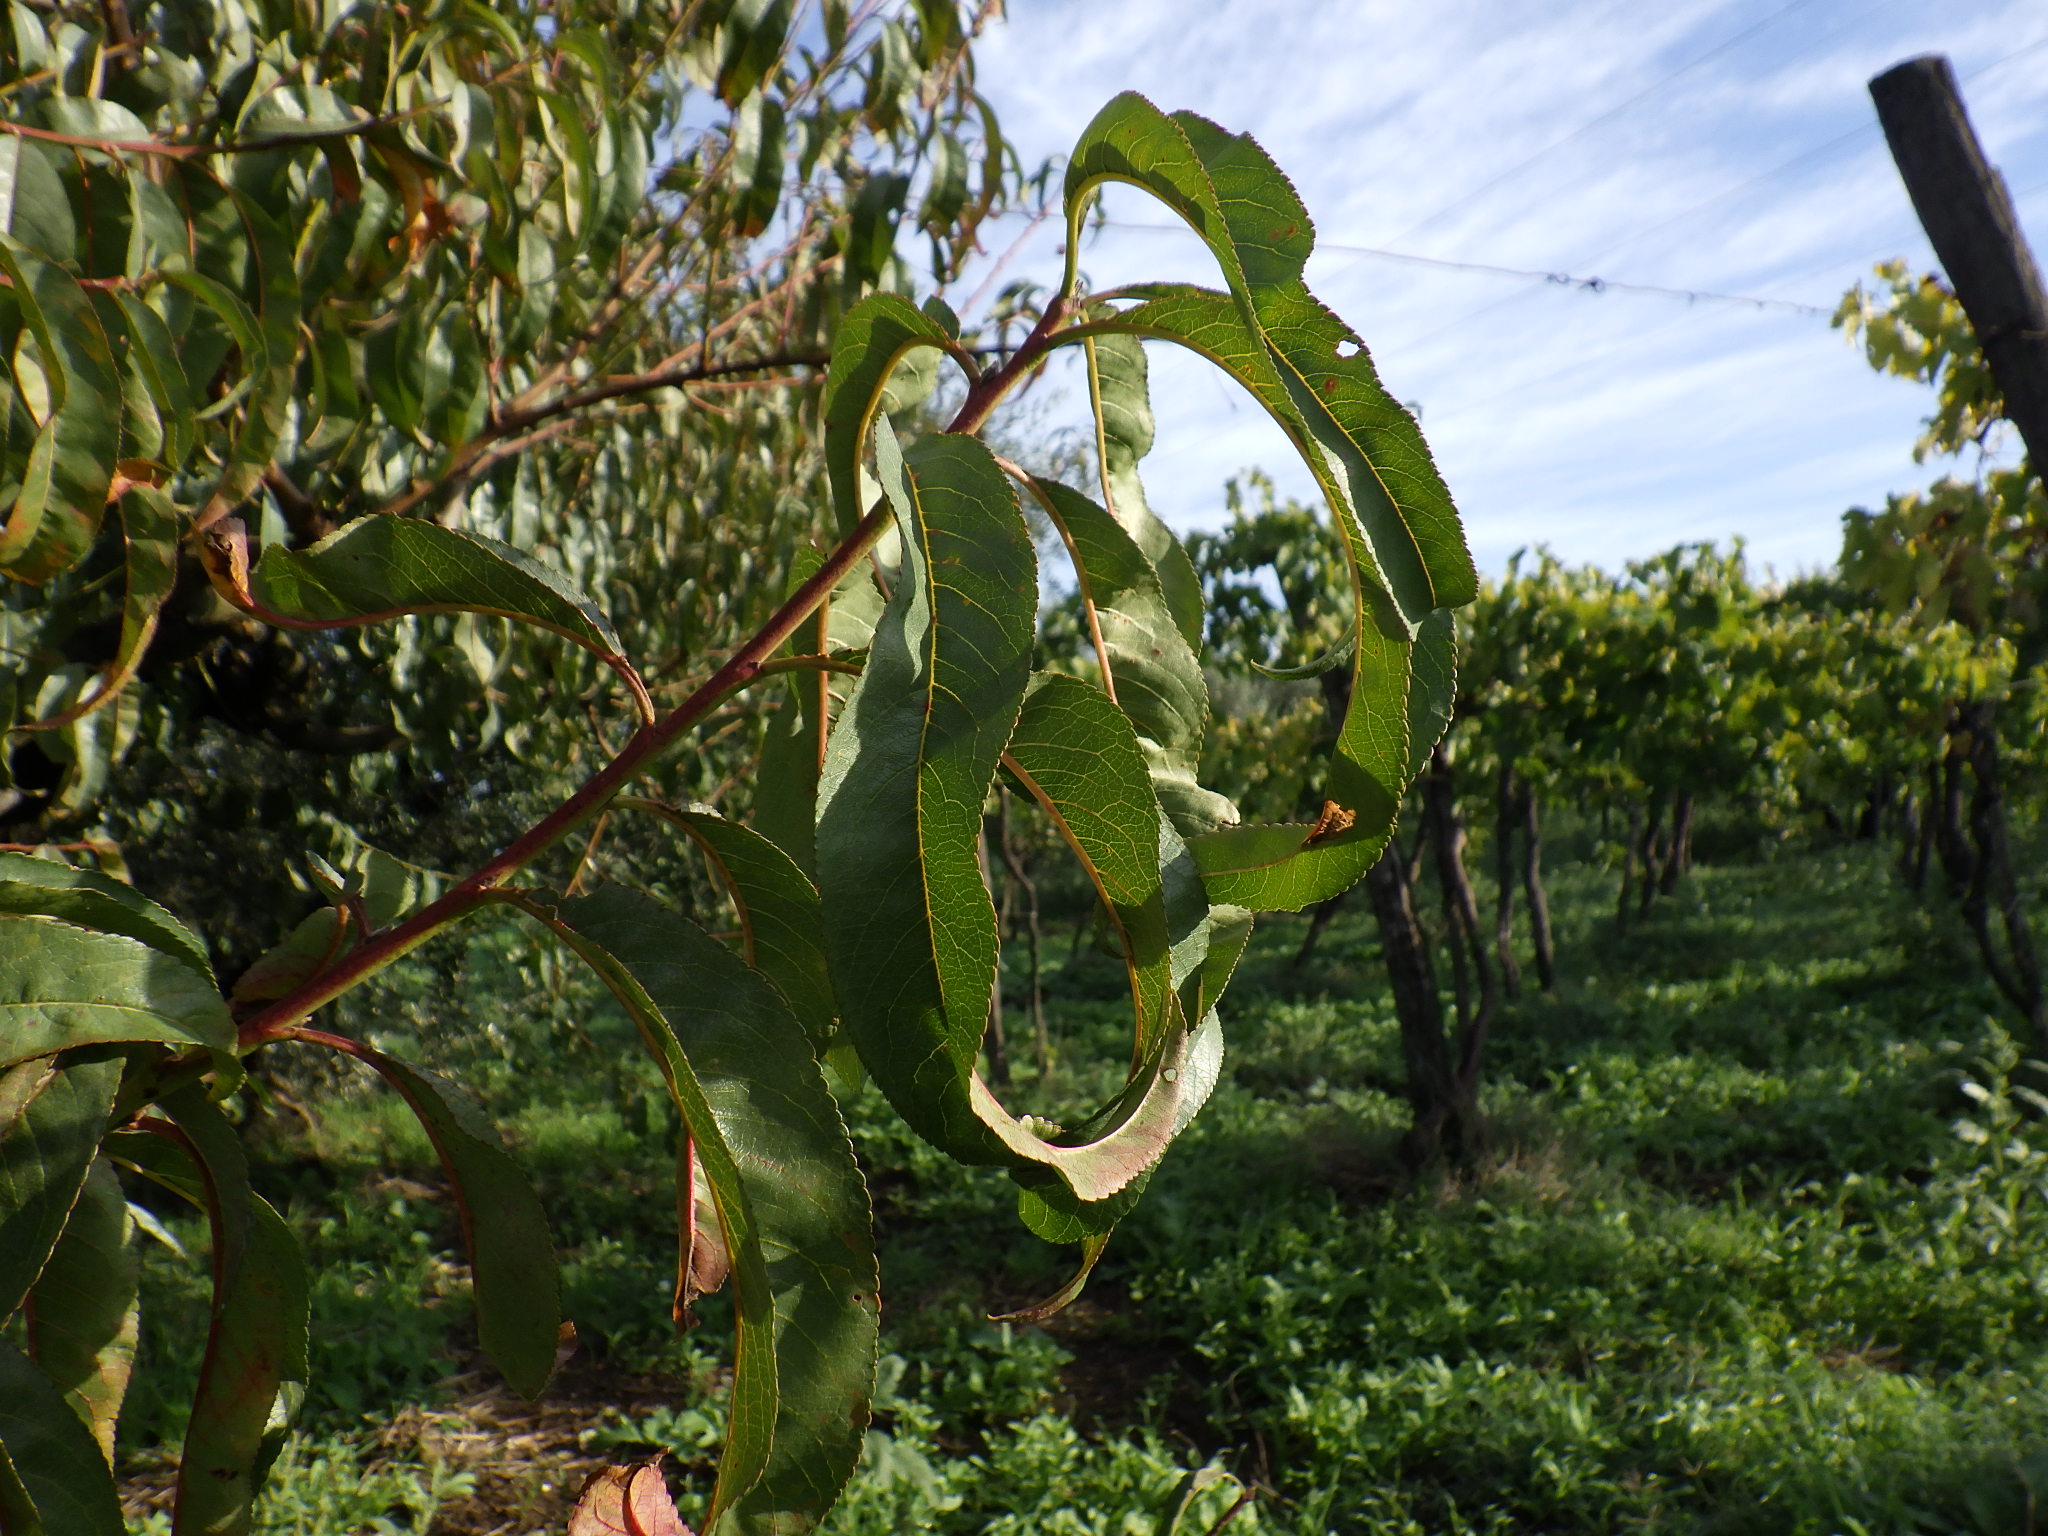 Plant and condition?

peach, healthy
